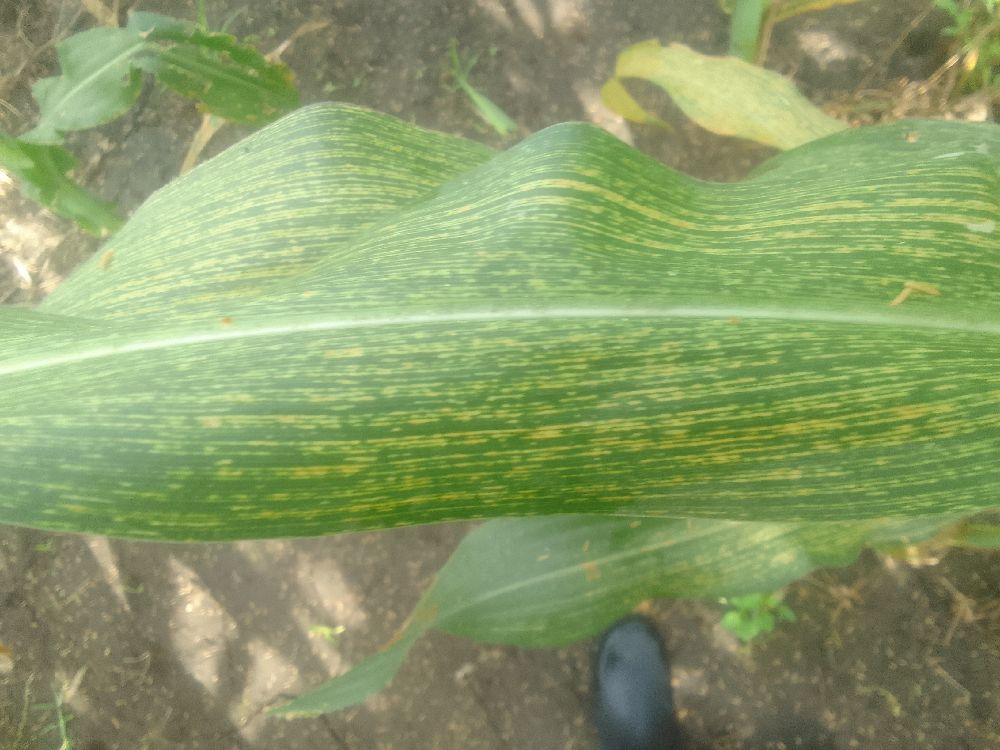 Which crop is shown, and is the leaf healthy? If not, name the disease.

maize, maize streak virus
